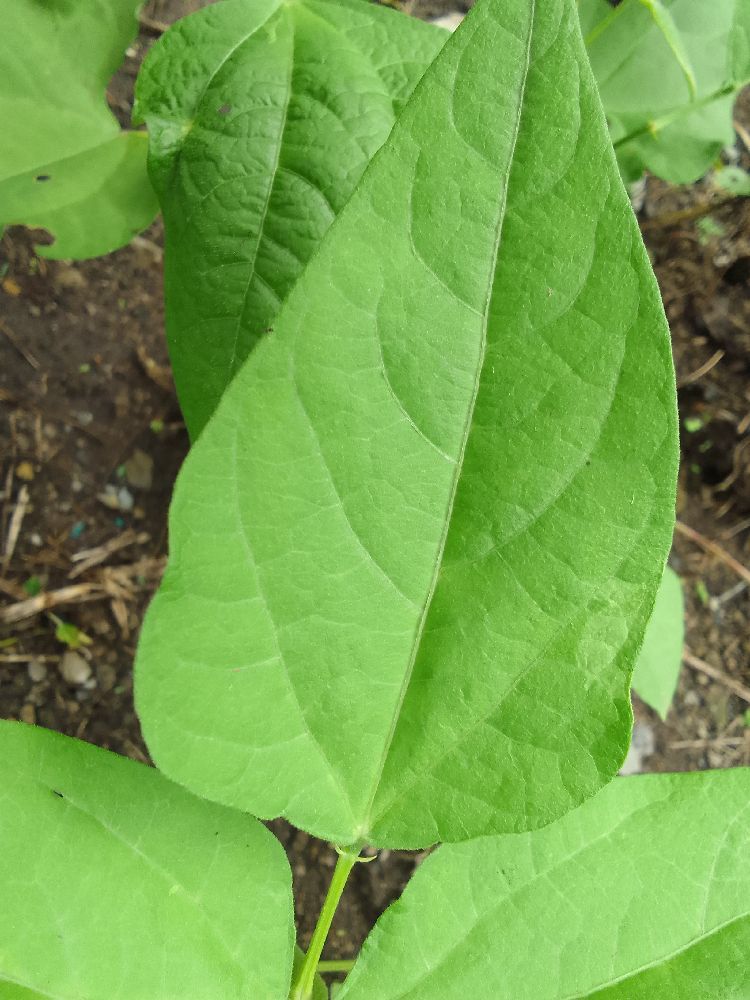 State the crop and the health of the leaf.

common bean, healthy
